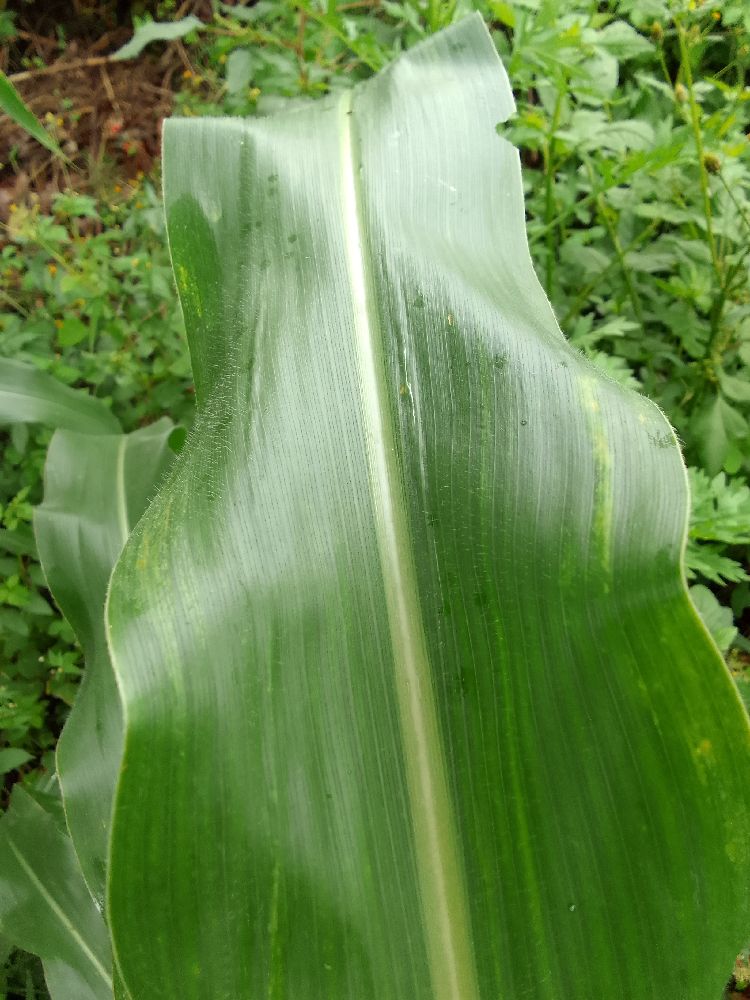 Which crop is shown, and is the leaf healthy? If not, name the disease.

maize, healthy
